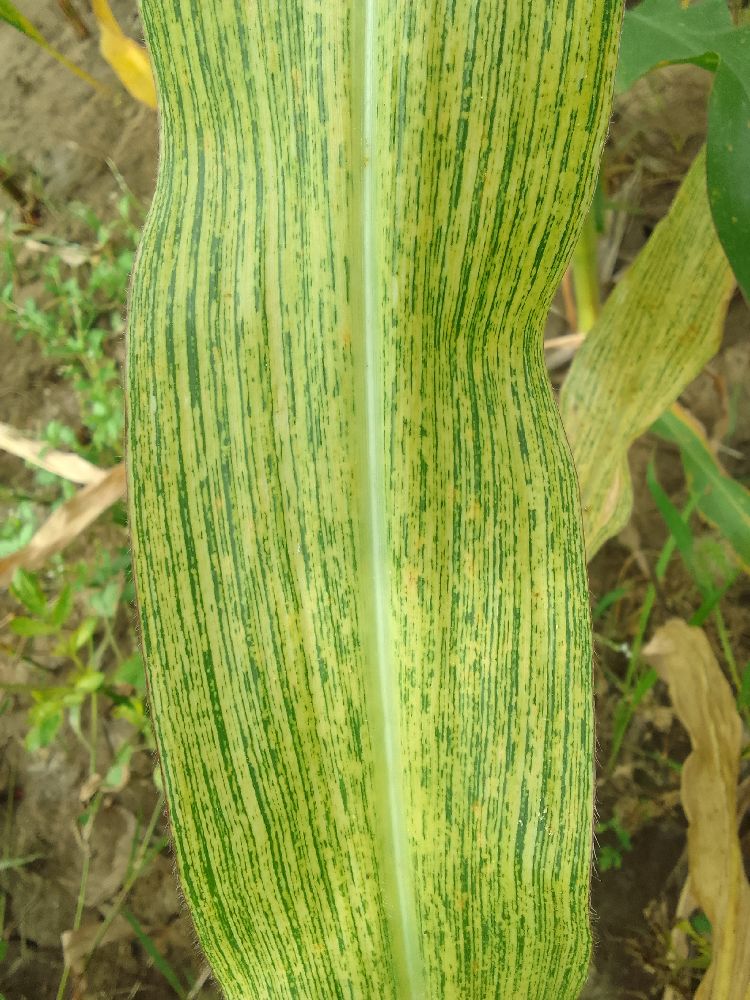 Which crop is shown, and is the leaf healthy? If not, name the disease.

maize, maize streak virus
